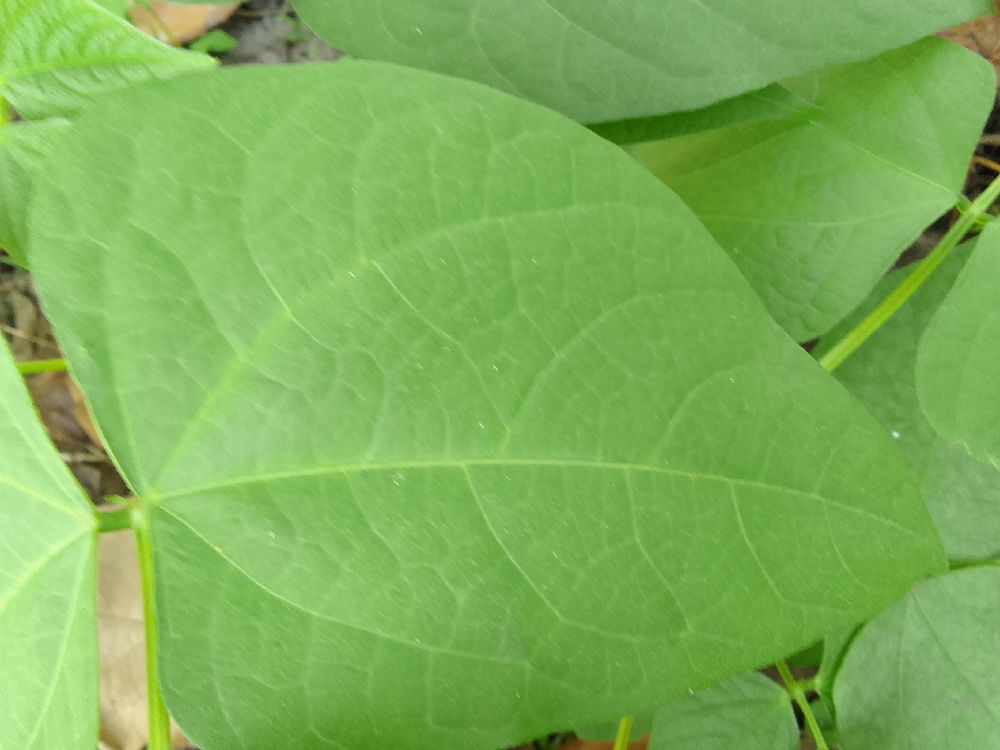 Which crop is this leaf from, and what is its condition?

common bean, healthy
